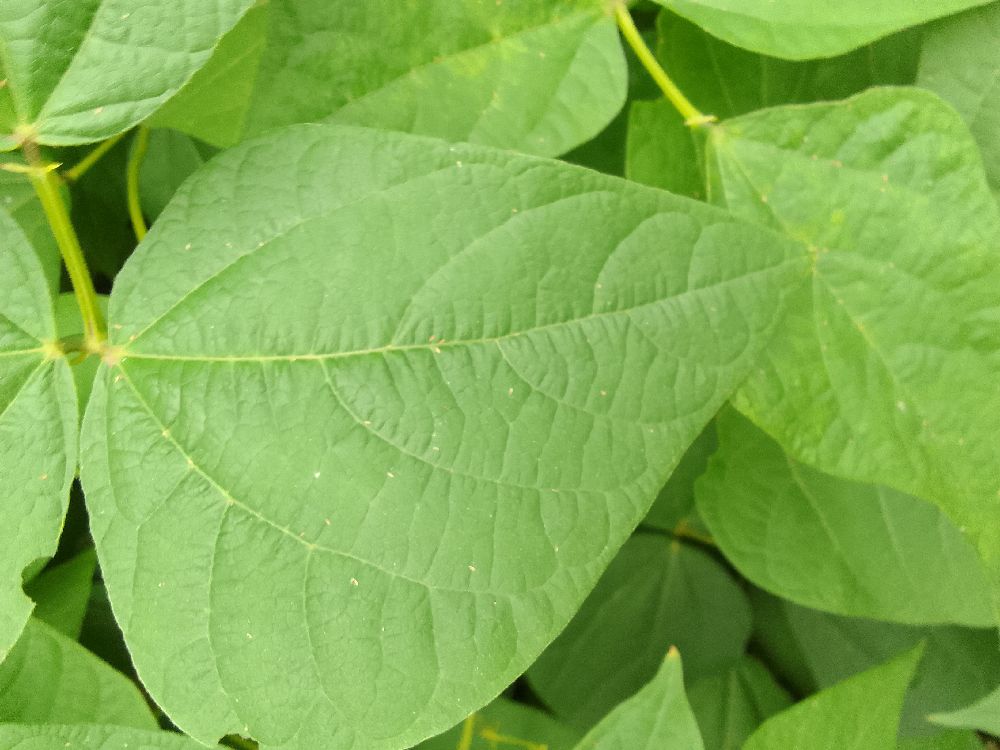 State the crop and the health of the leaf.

common bean, healthy
